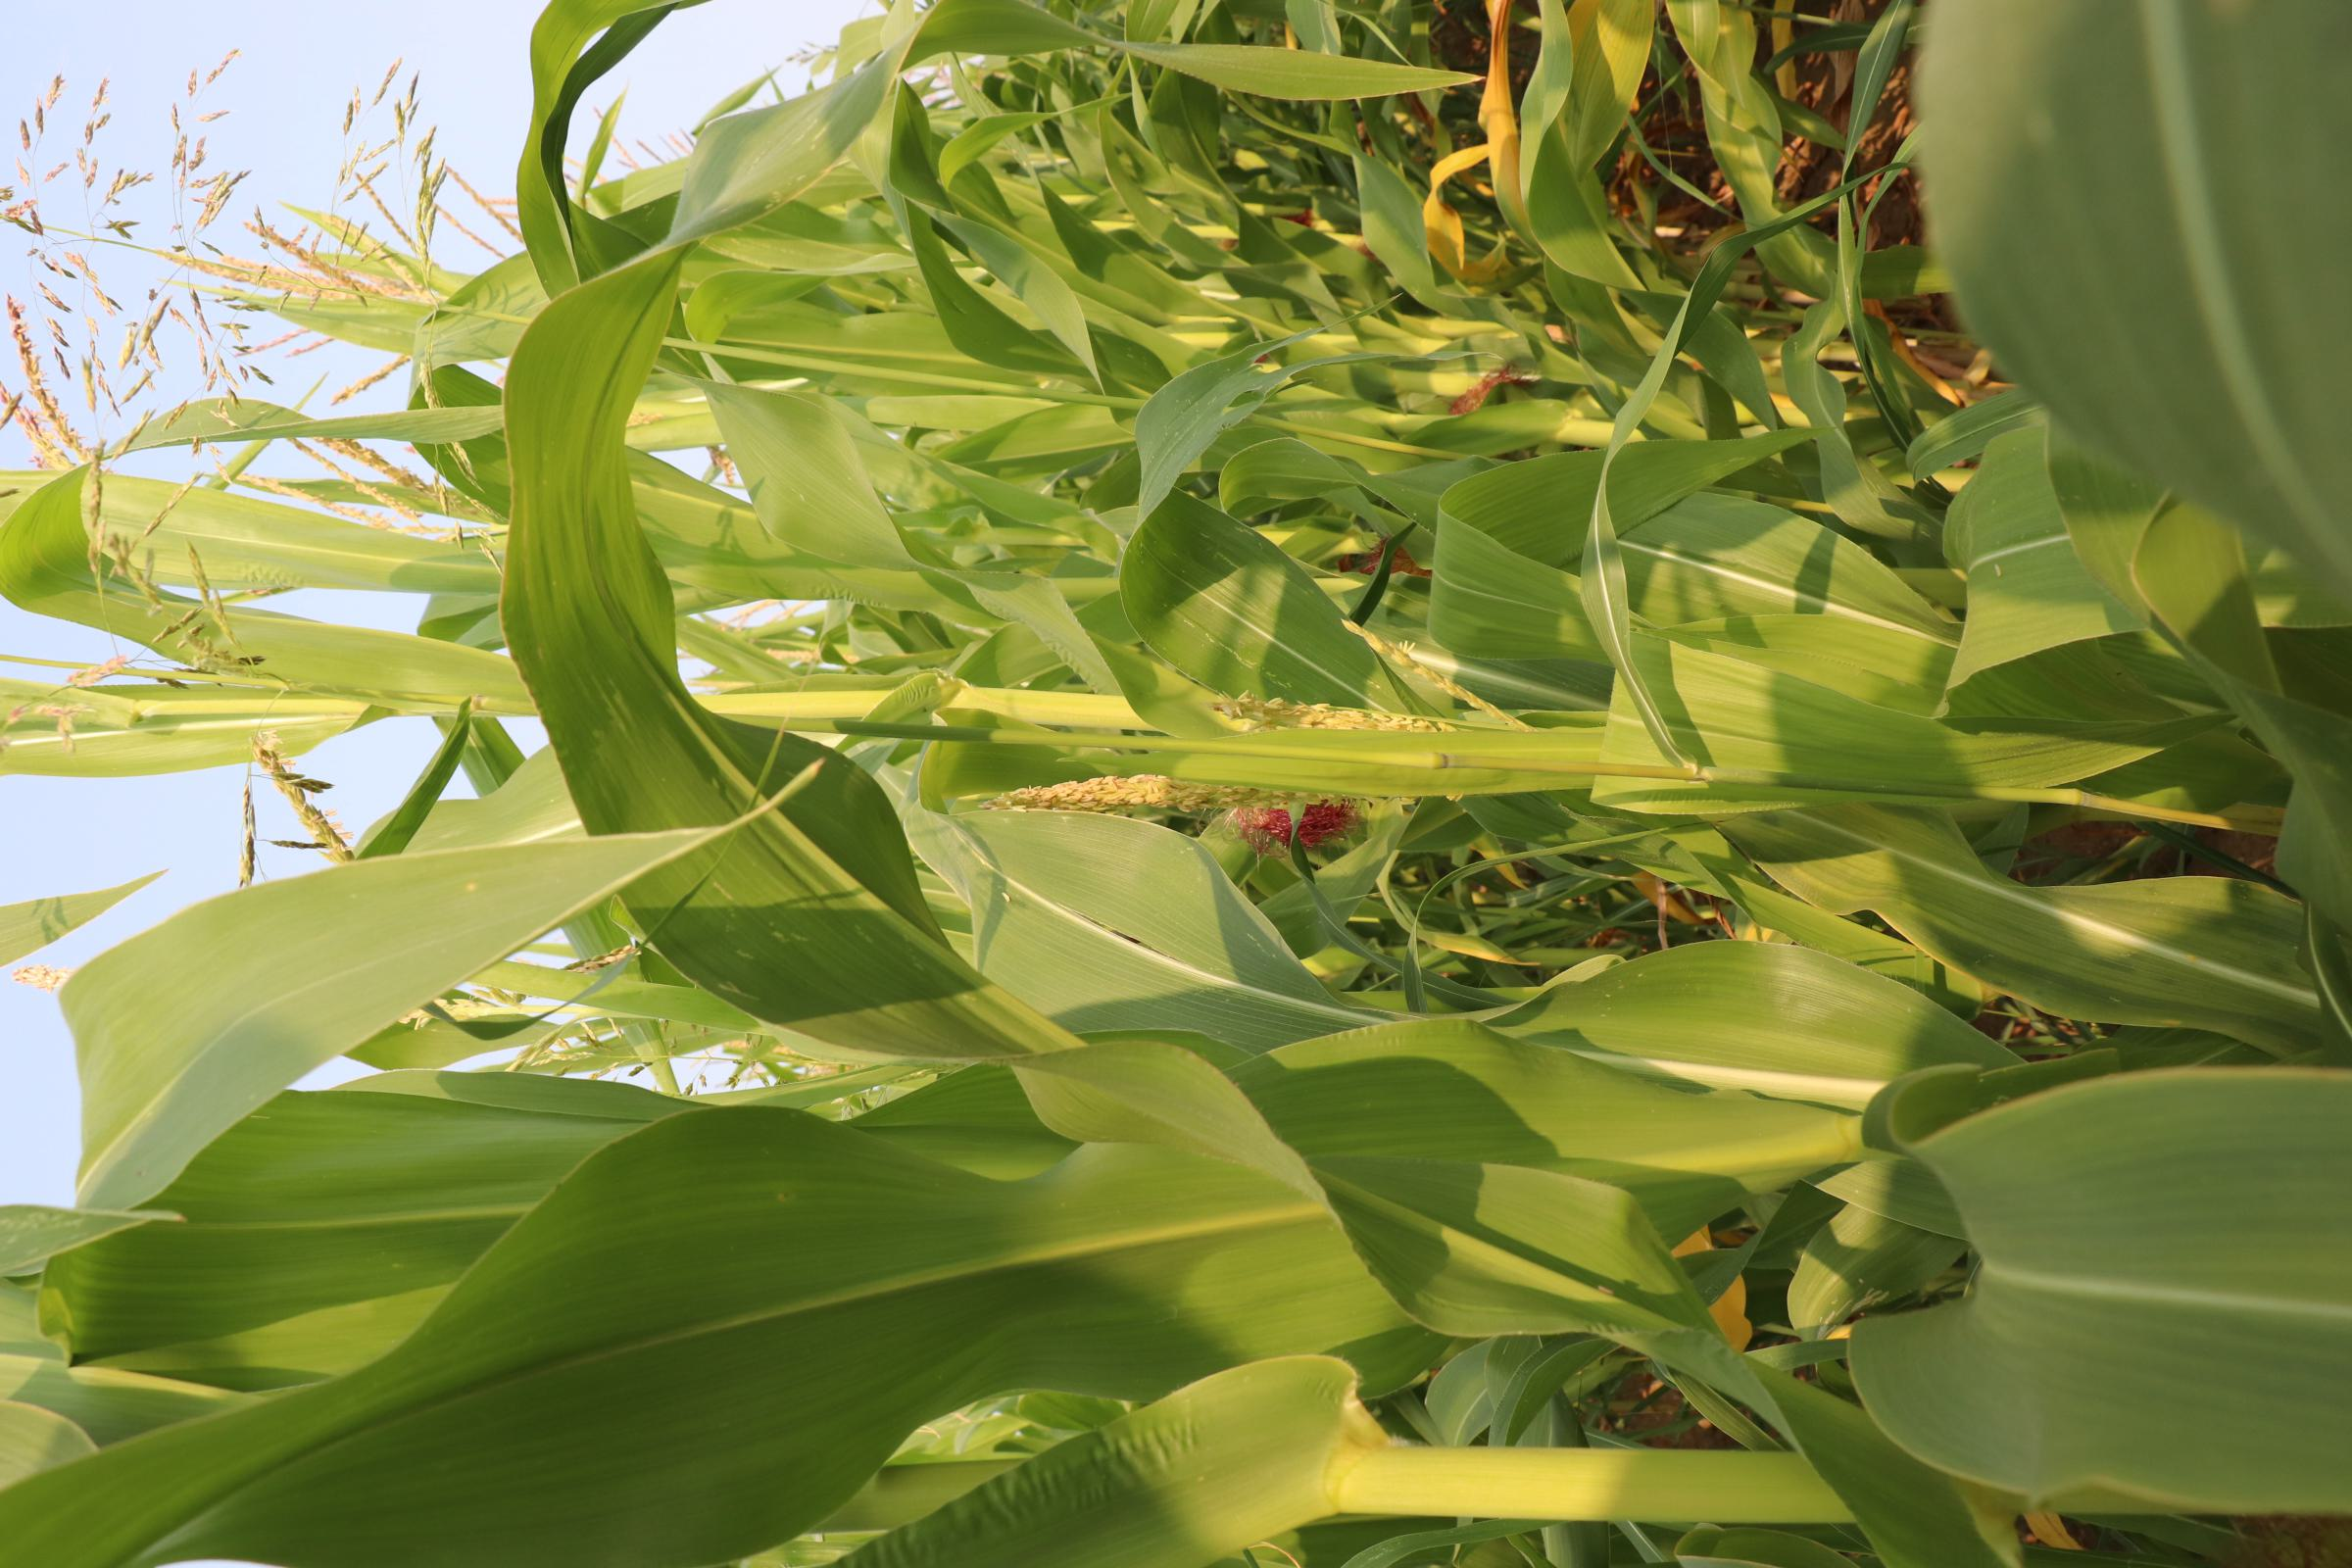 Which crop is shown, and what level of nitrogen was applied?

maize, no added nitrogen
